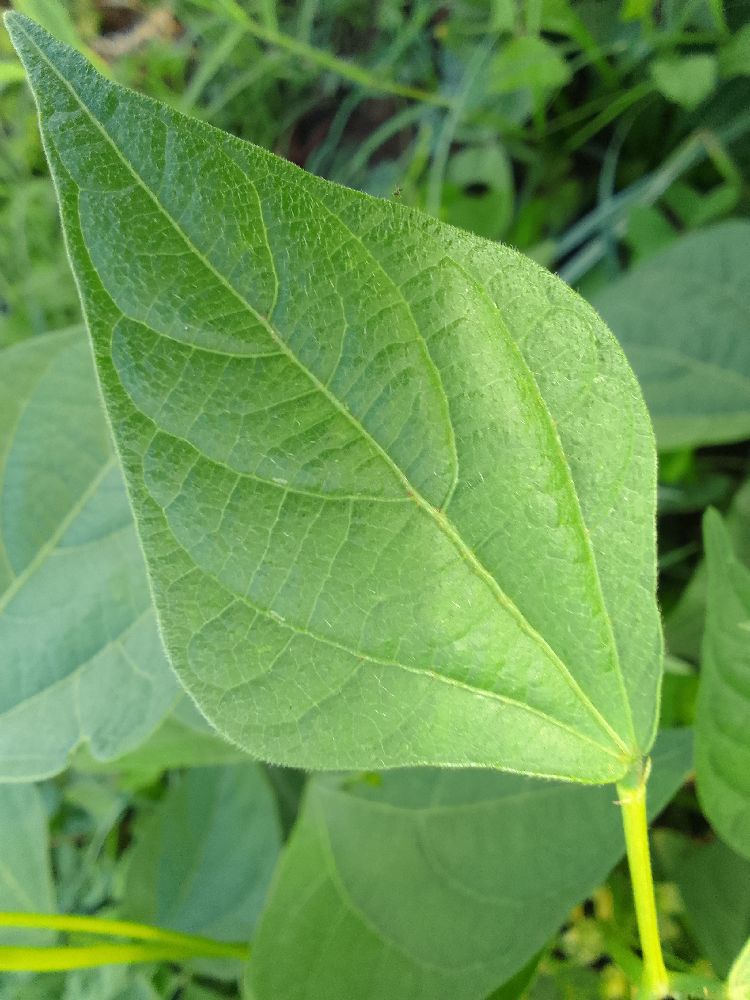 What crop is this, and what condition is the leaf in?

common bean, healthy
